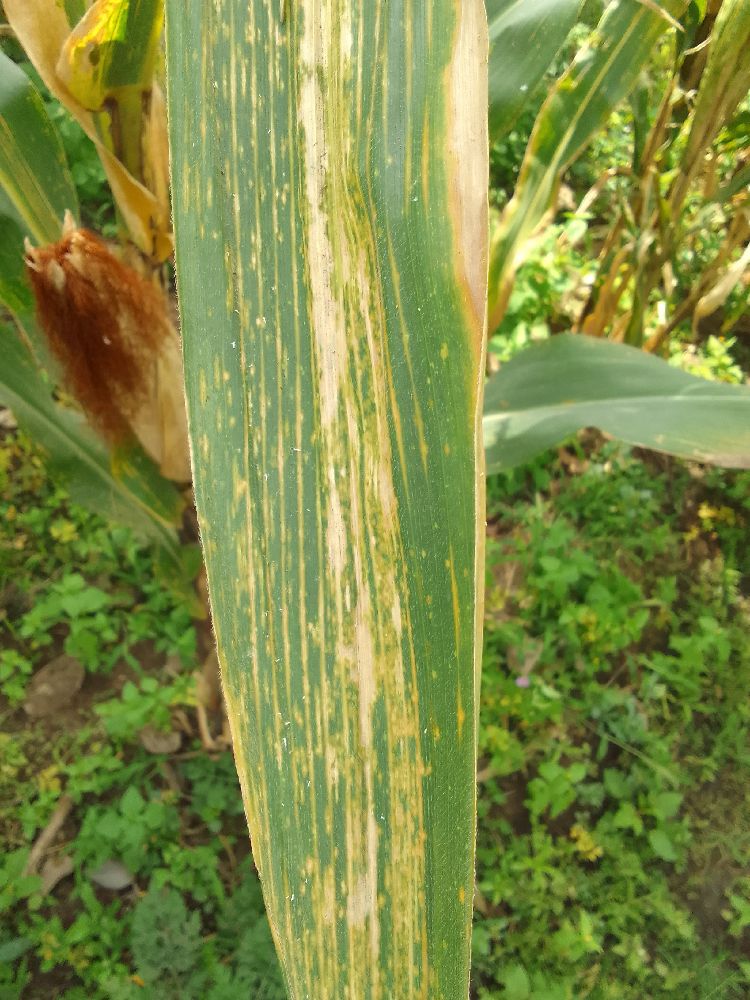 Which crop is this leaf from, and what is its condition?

maize, maize lethal necrosis
